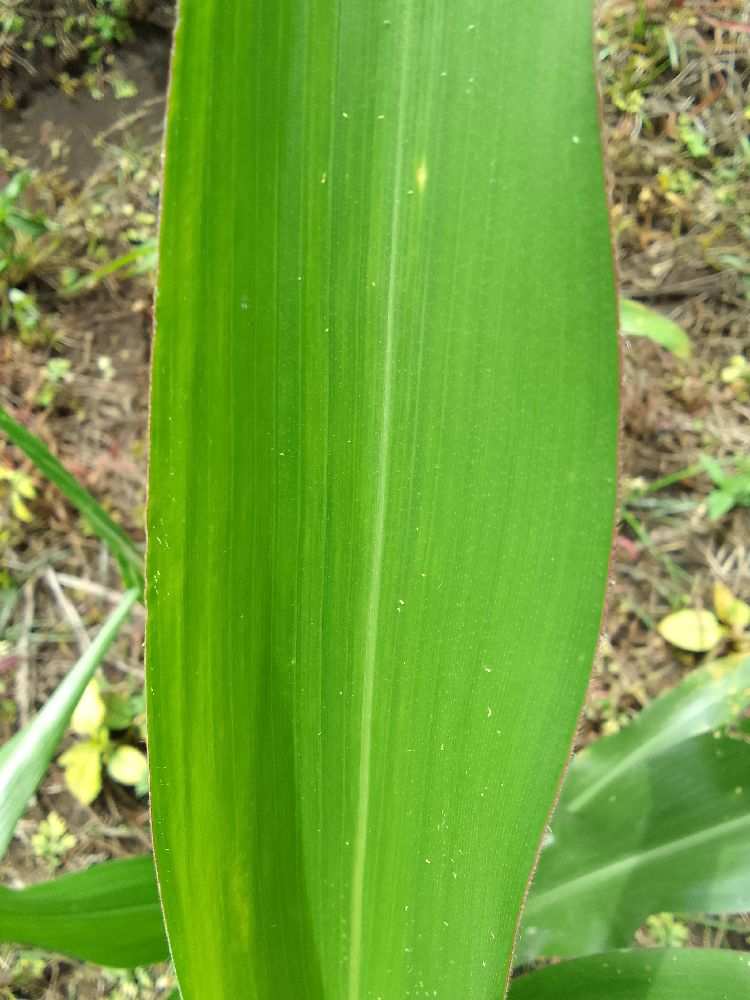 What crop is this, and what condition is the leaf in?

maize, healthy
